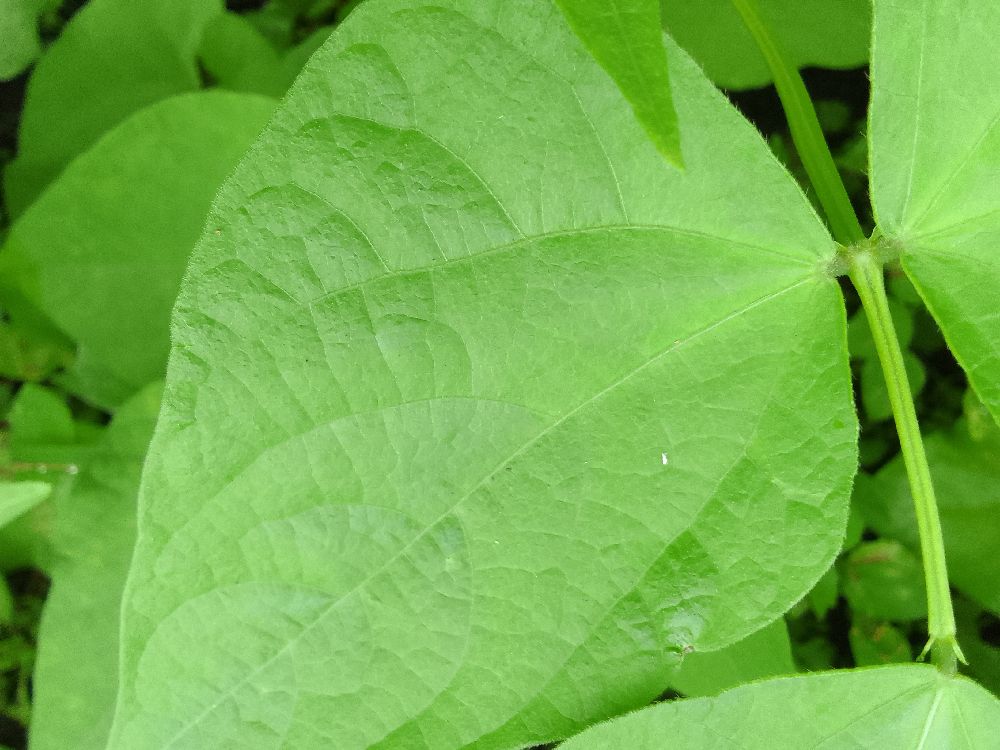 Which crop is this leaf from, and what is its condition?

common bean, healthy
